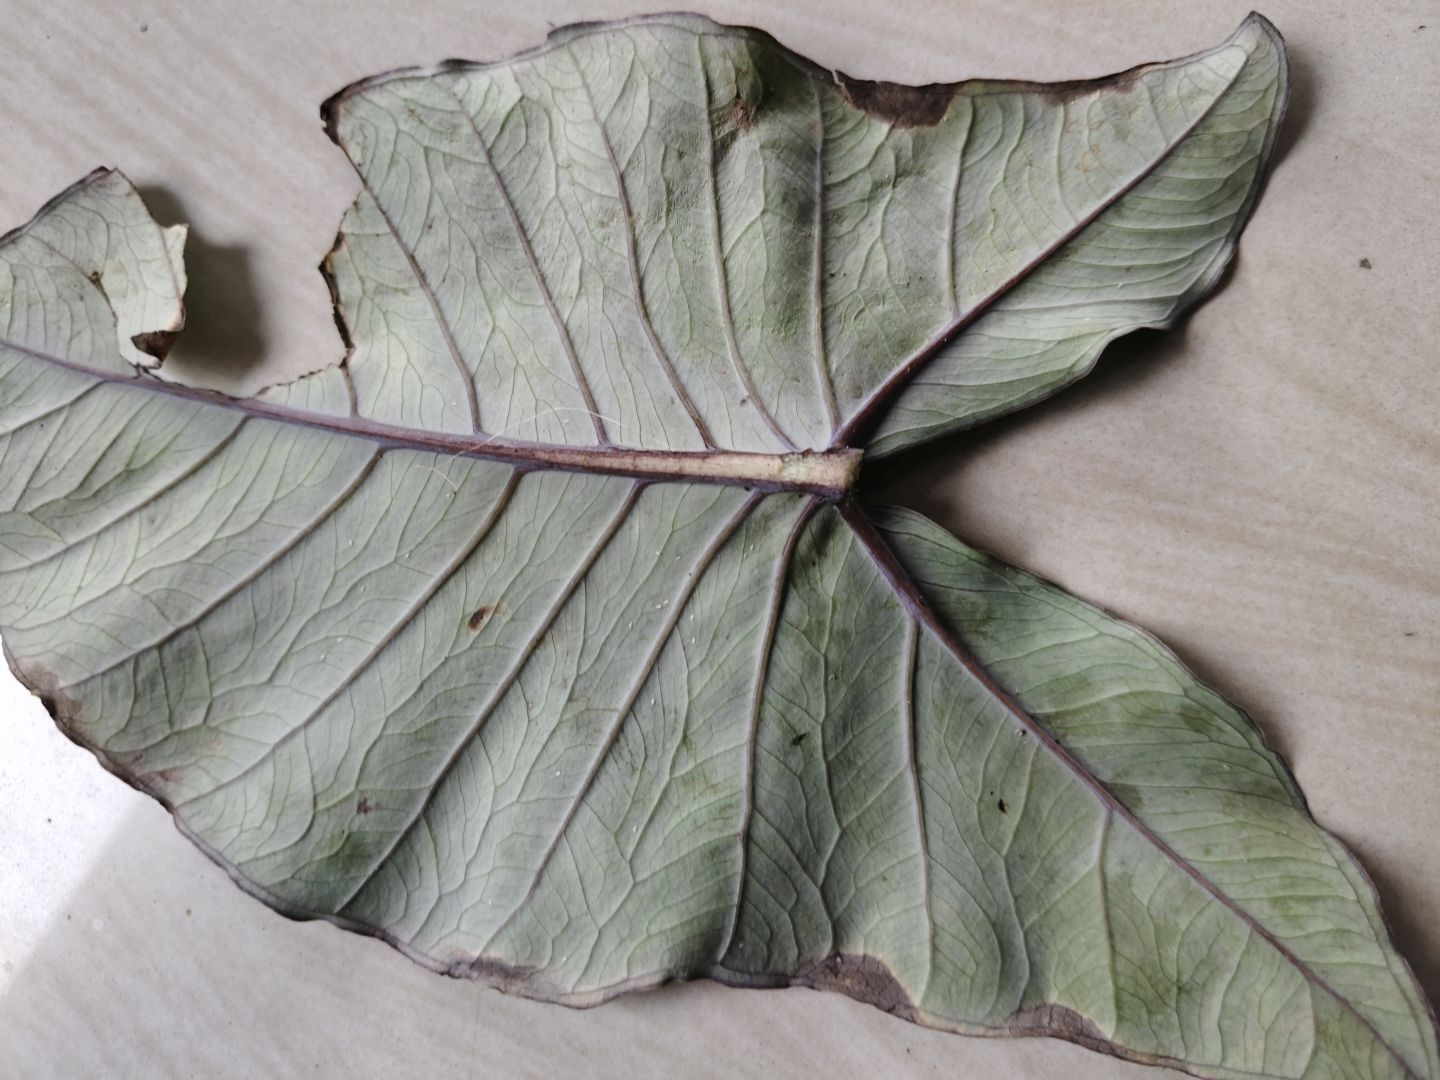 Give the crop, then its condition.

taro, leaf blight
